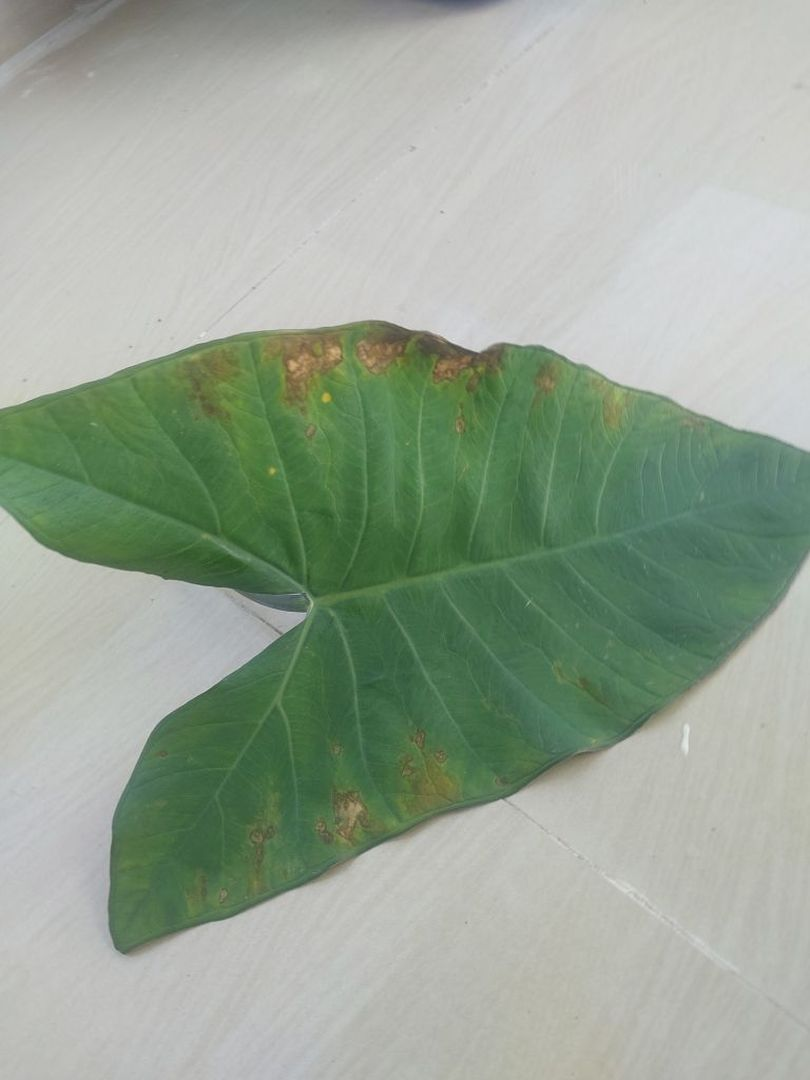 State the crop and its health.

taro, leaf blight
